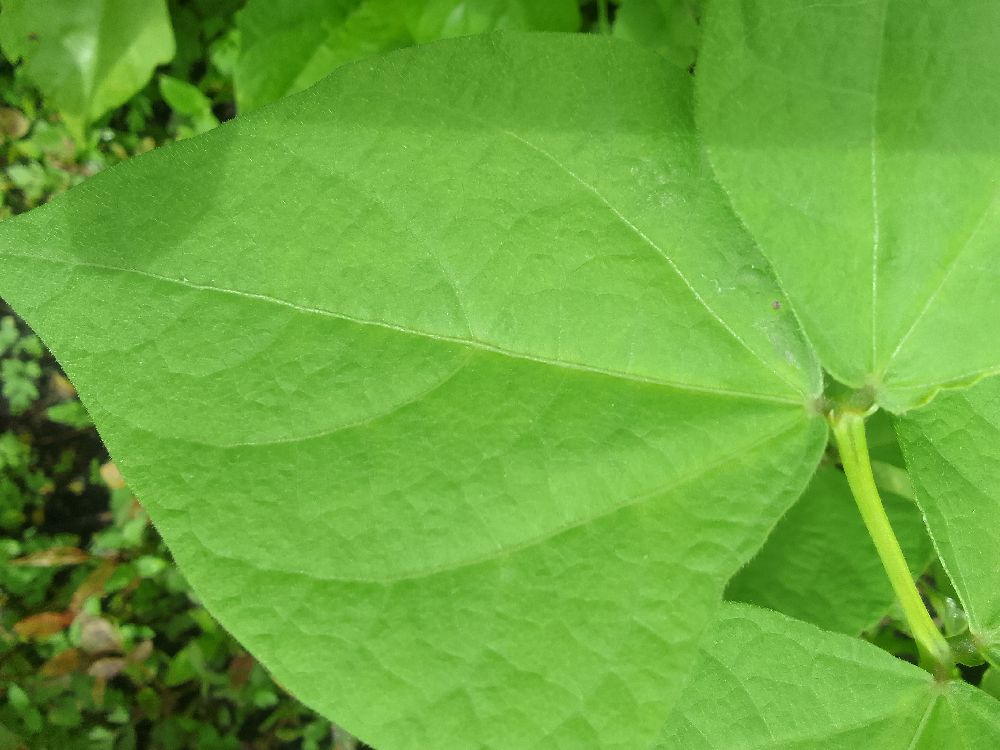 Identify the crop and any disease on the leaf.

common bean, healthy
